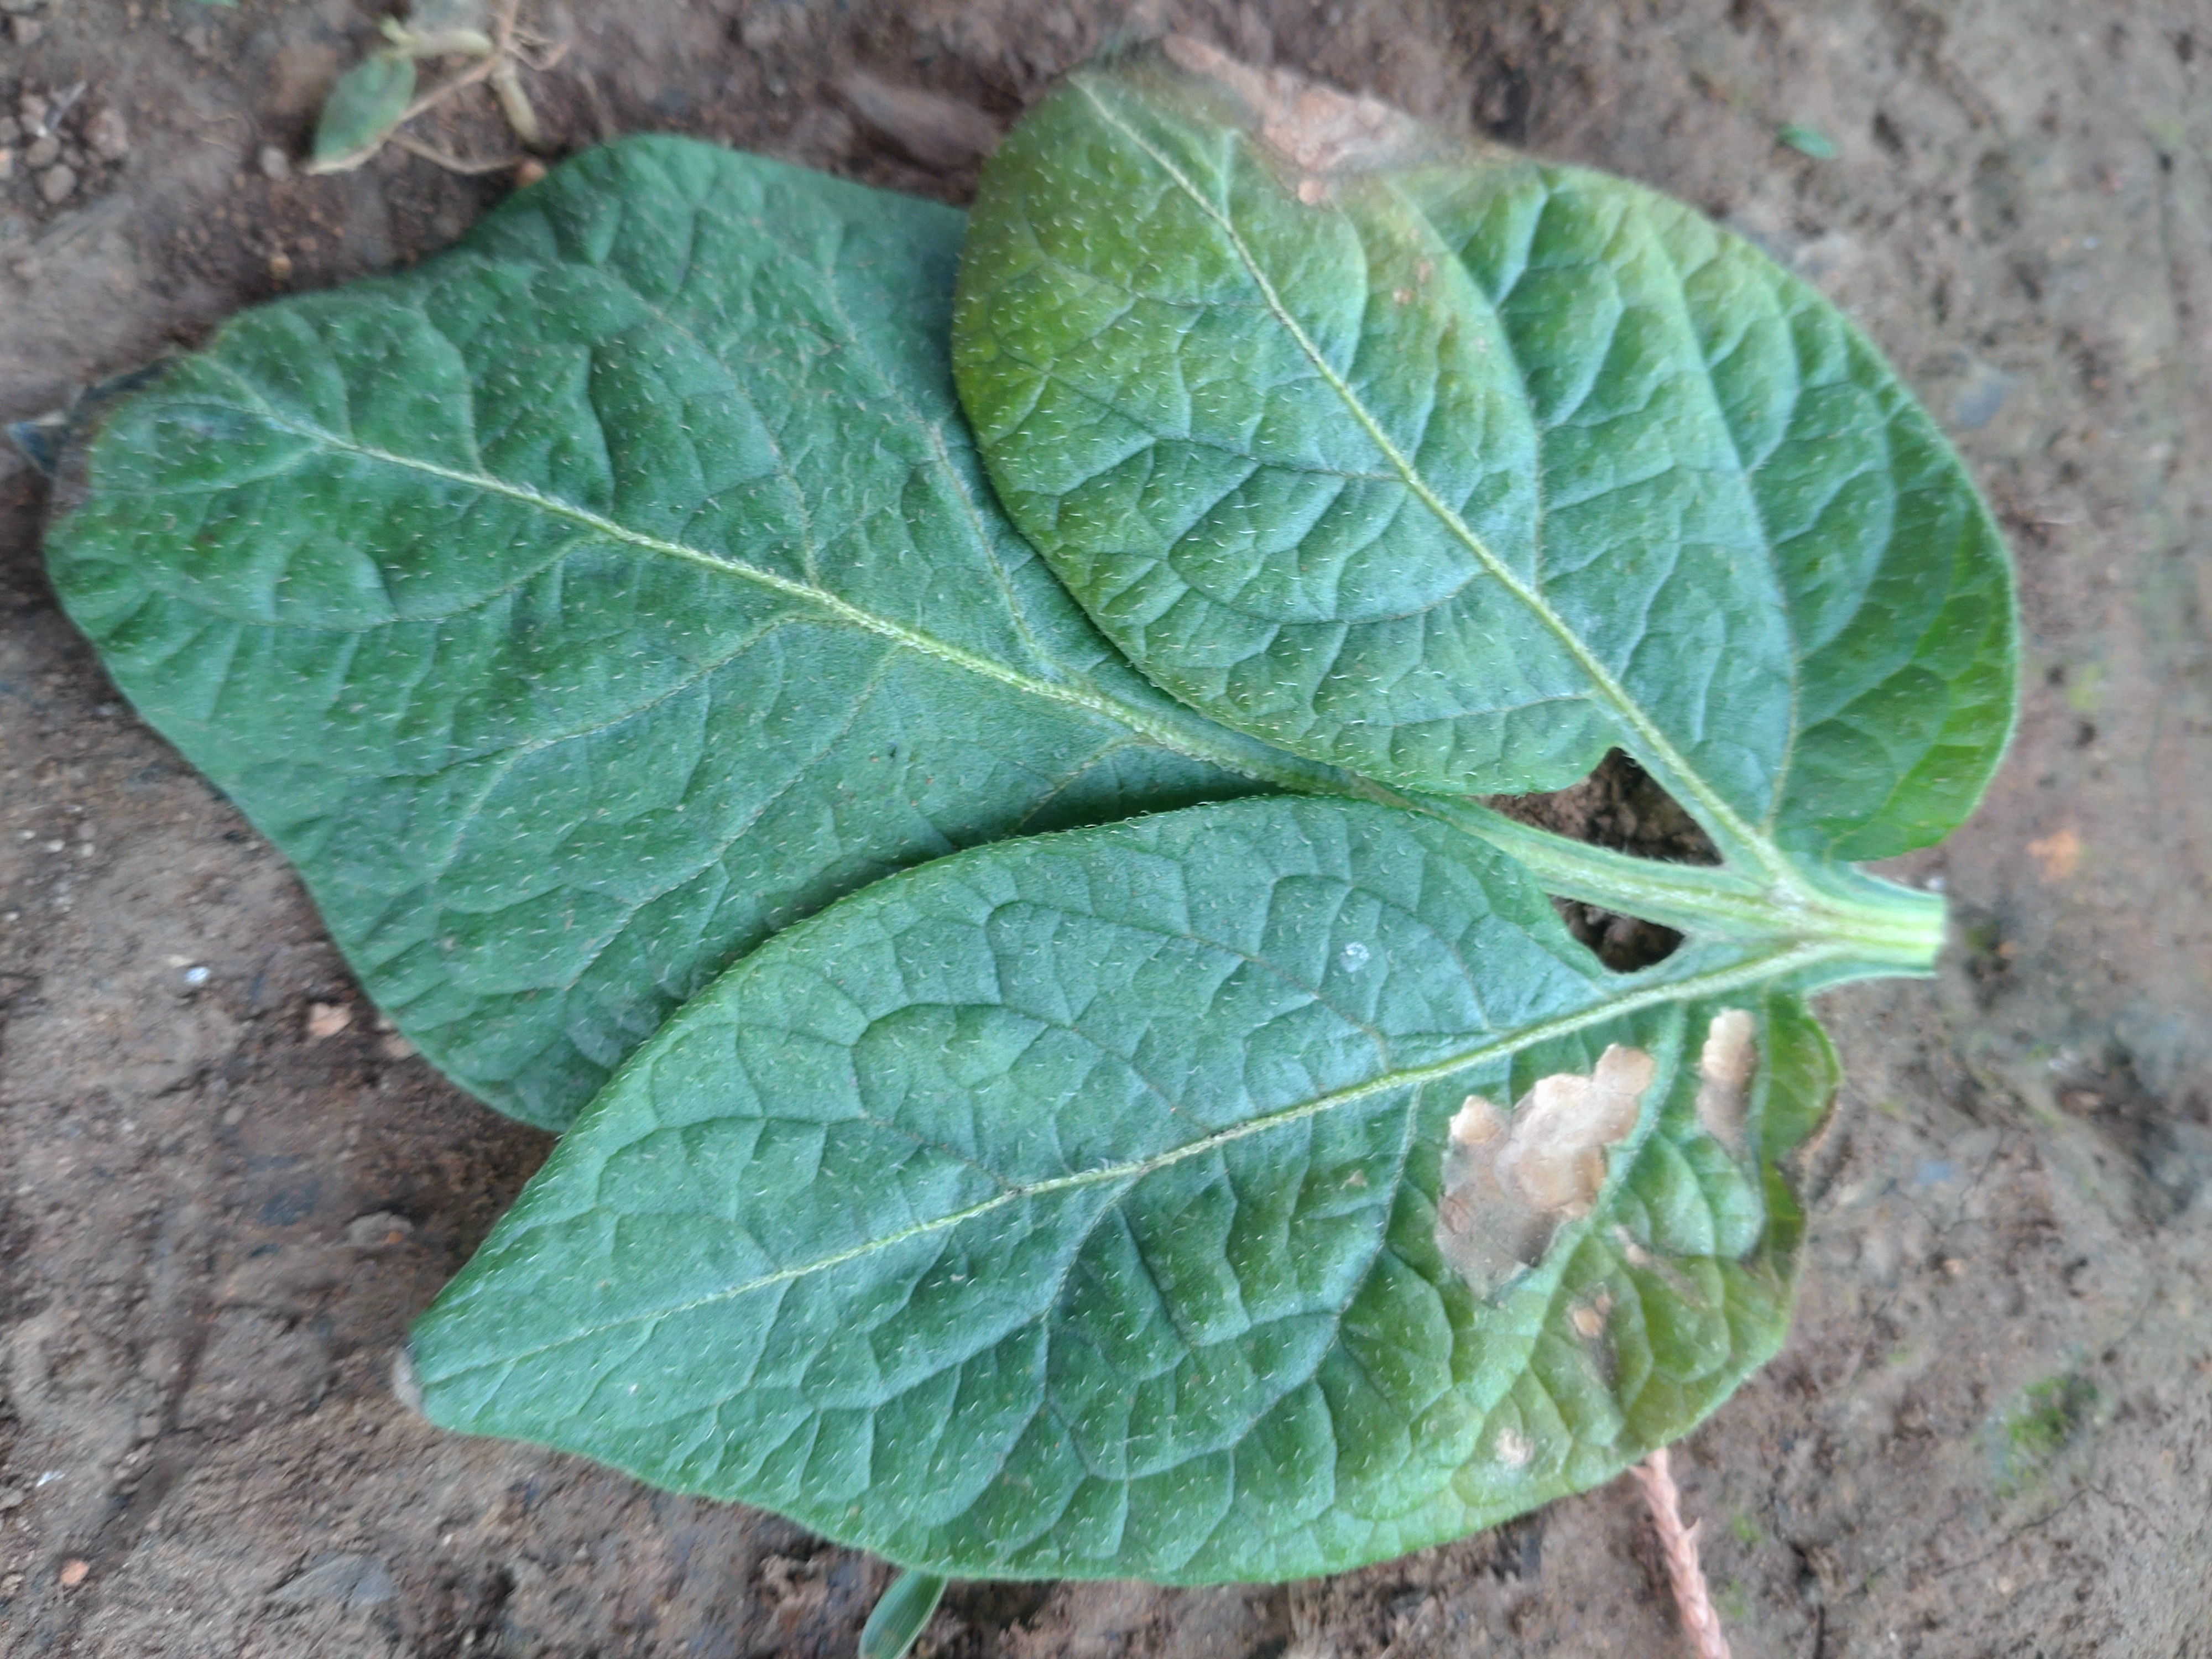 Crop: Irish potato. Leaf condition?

early blight
